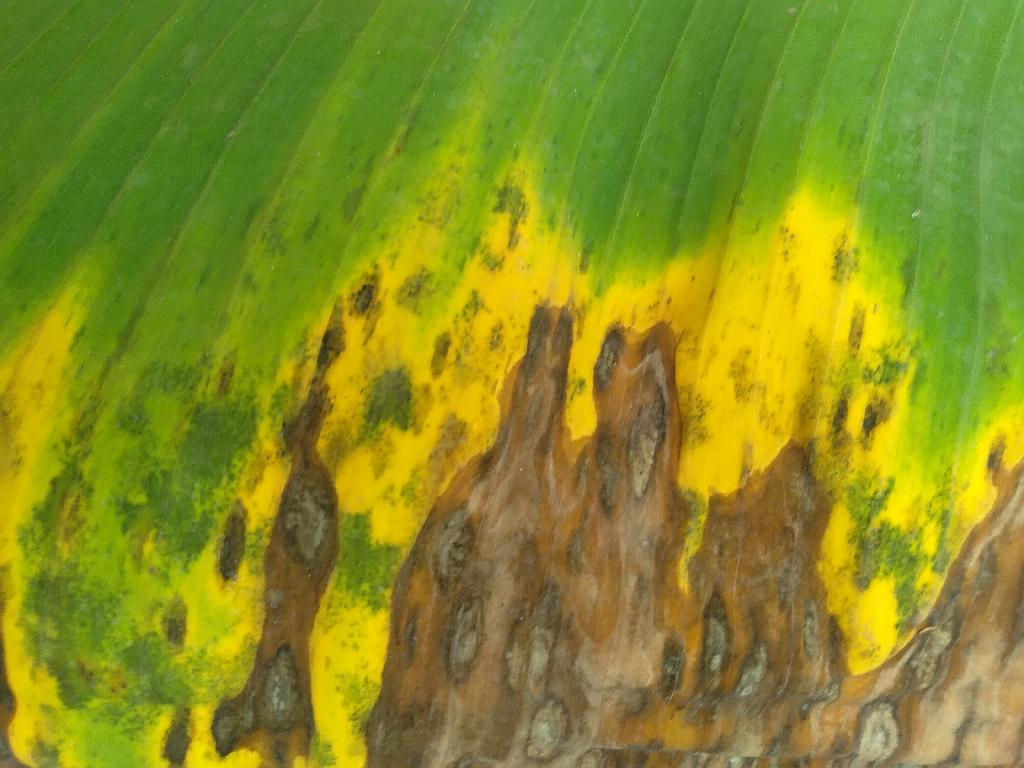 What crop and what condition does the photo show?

banana, black sigatoka
